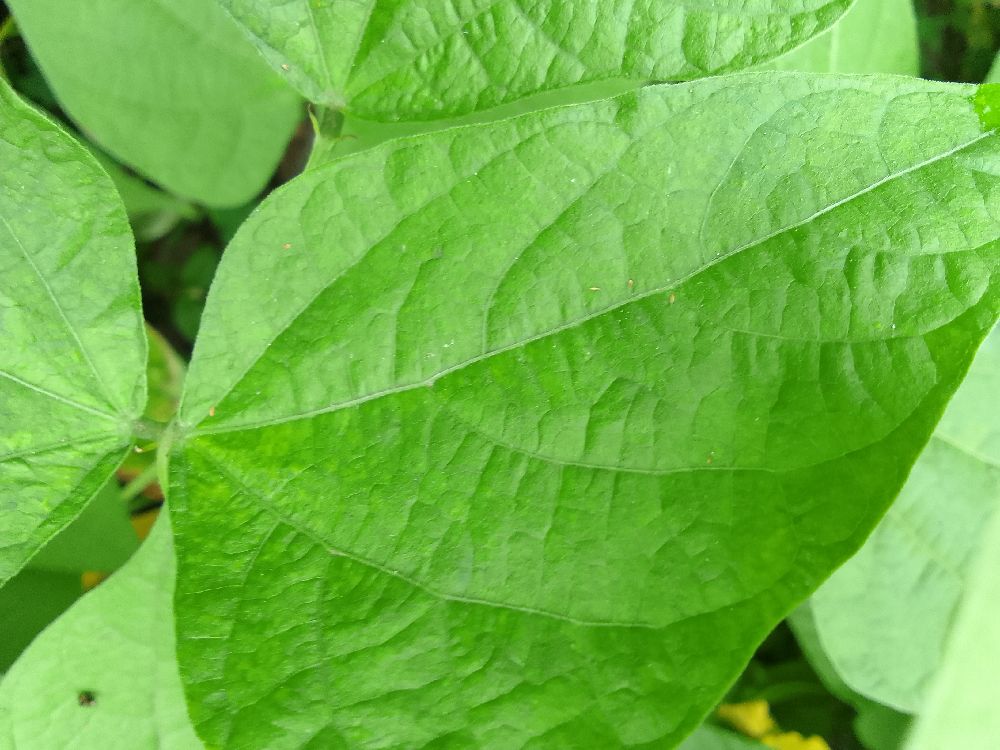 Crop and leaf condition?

common bean, healthy
